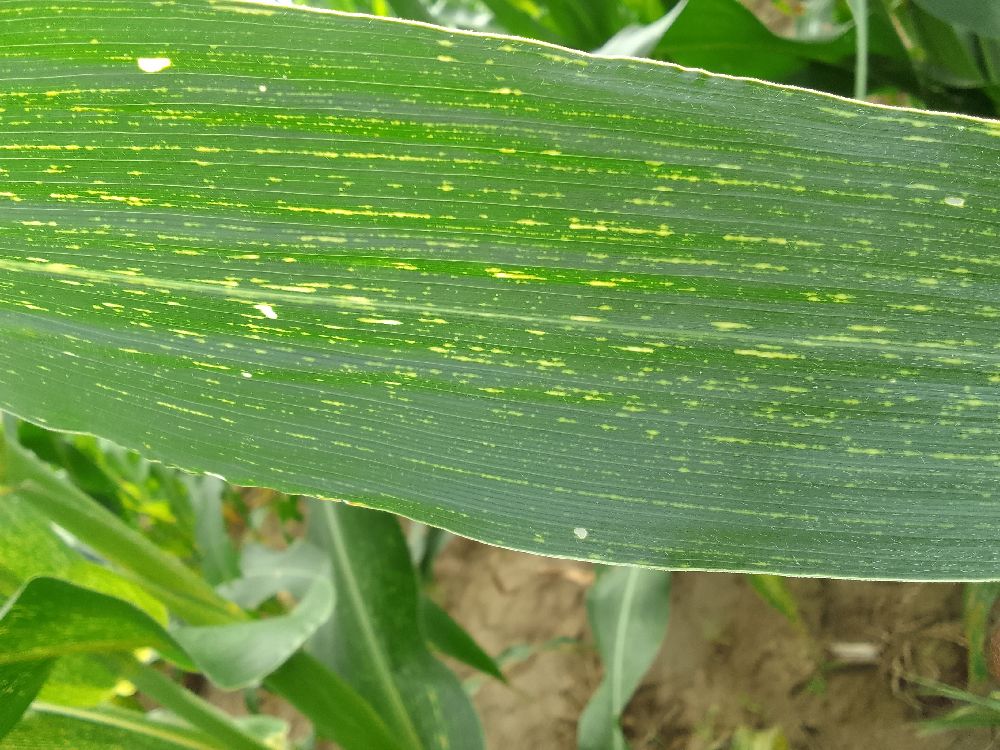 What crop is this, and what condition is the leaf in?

maize, maize streak virus
